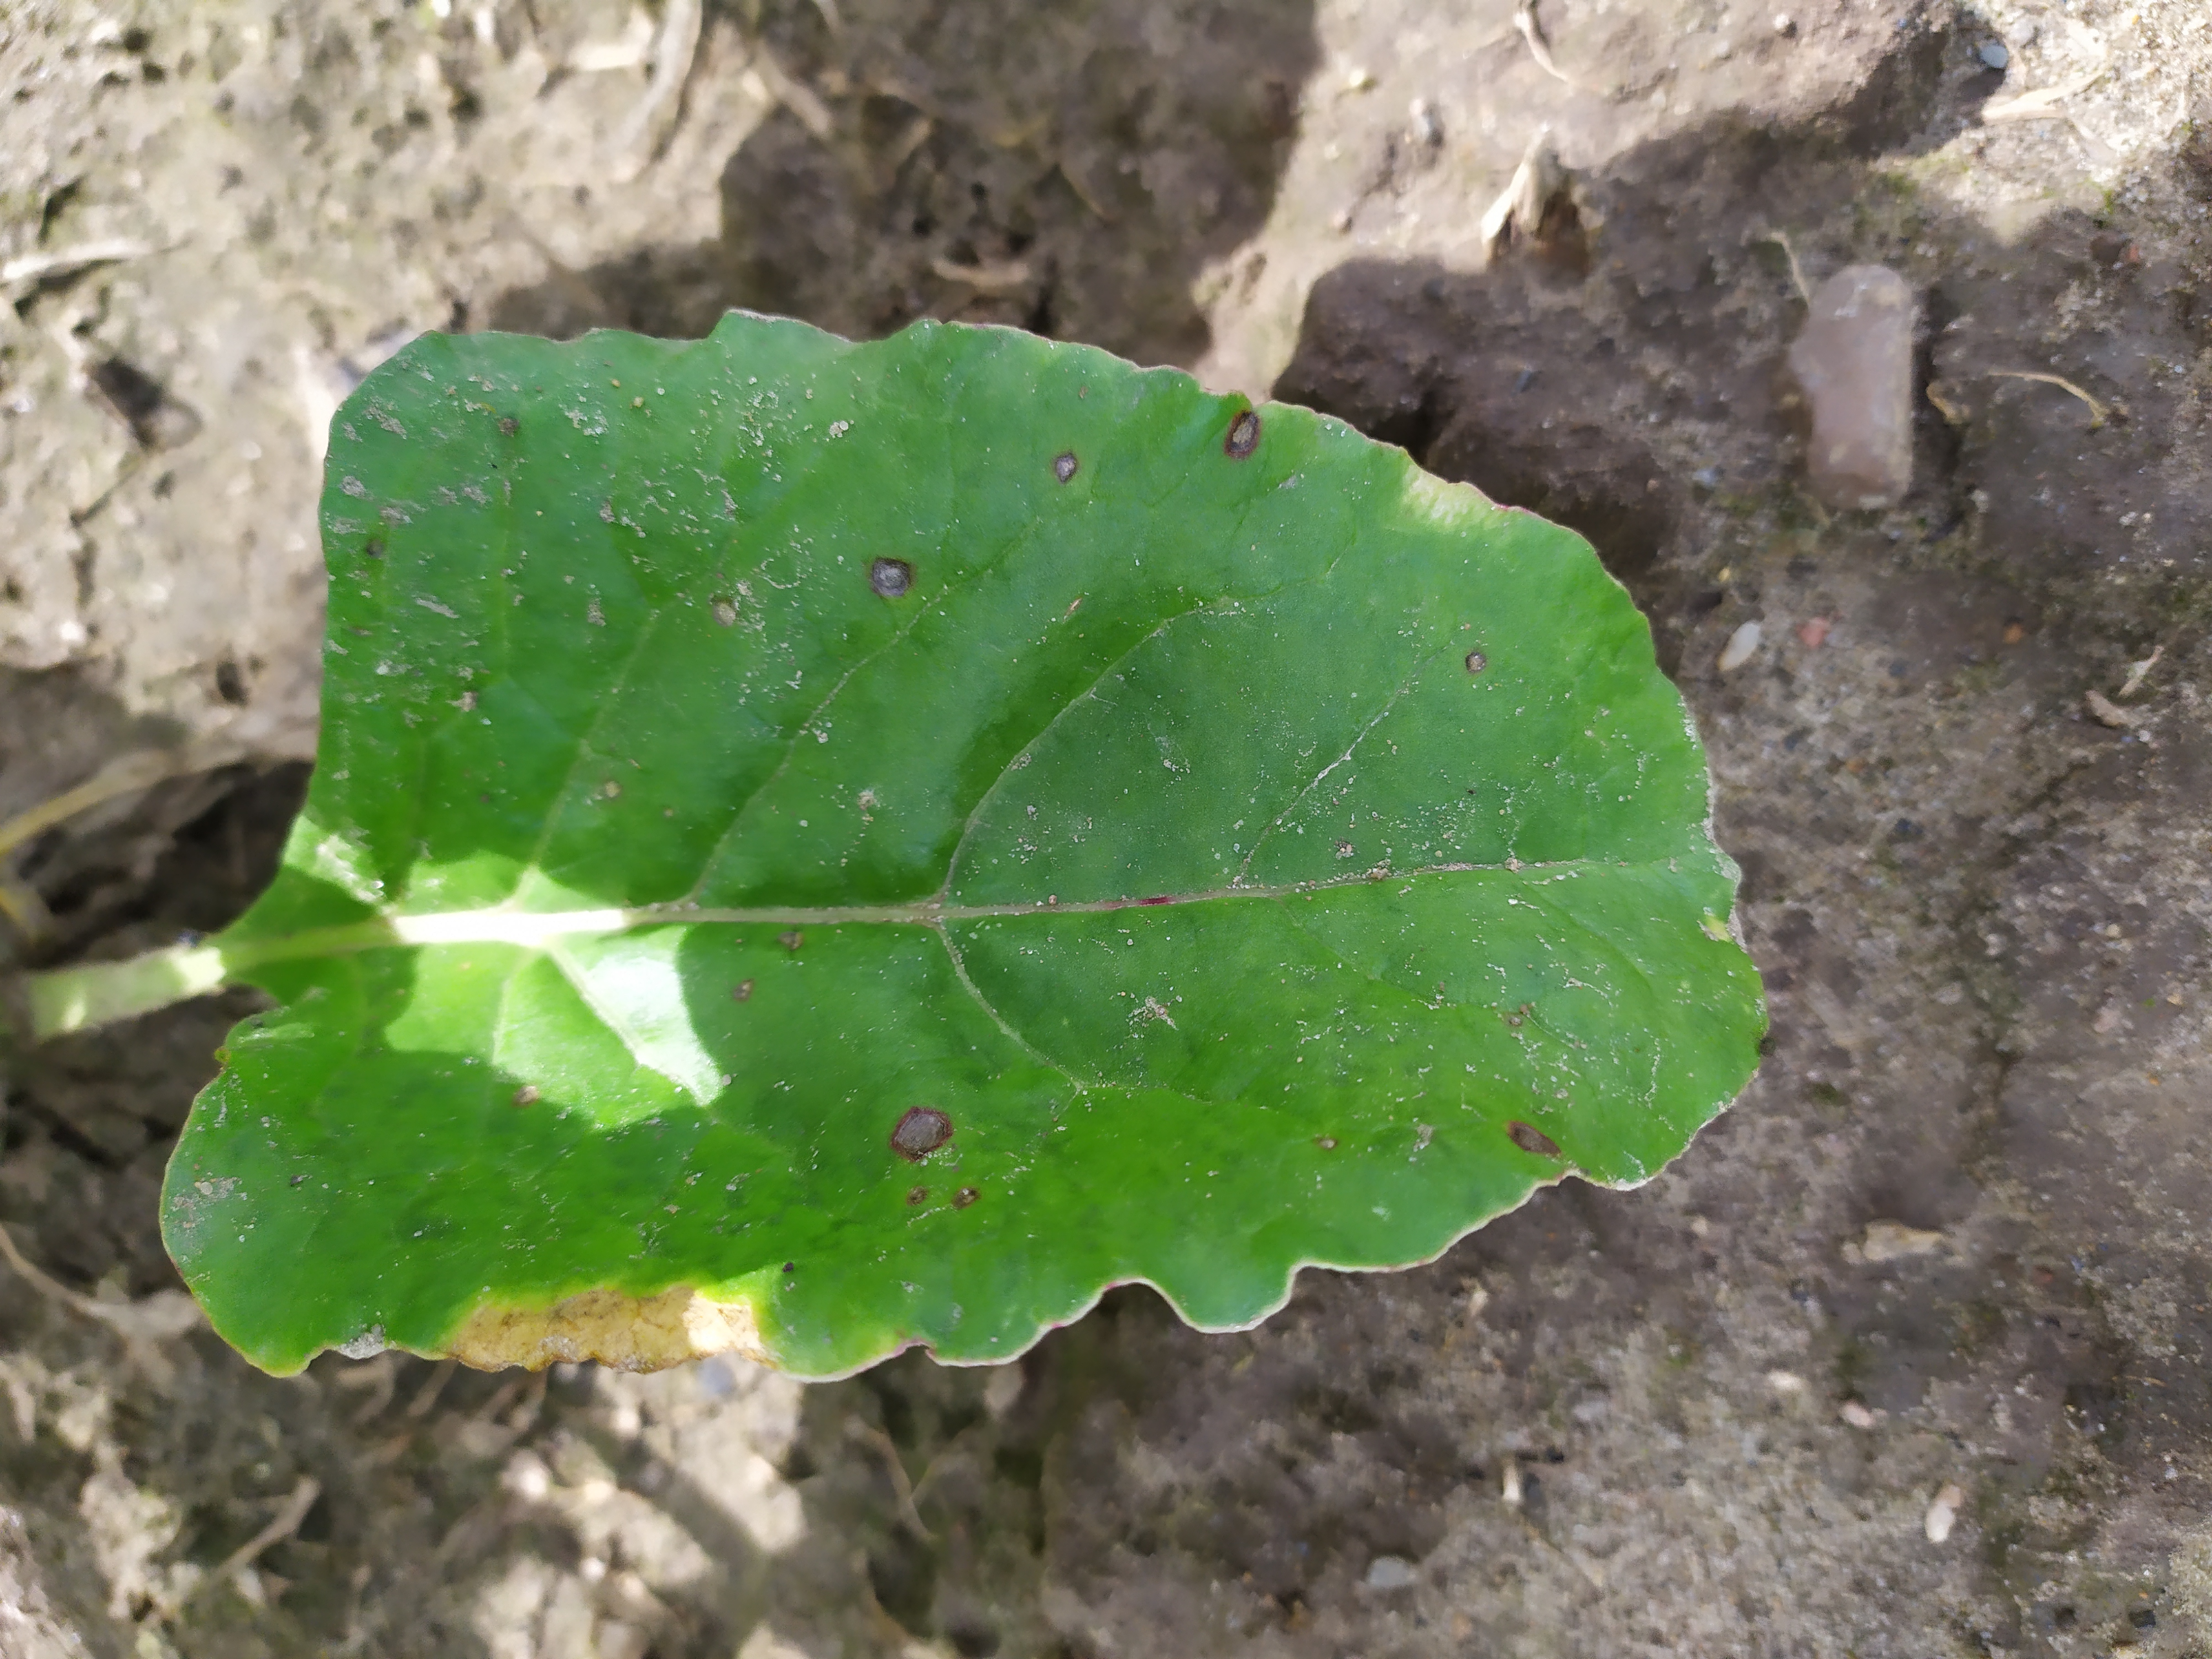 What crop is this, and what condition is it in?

beet, cercospora
